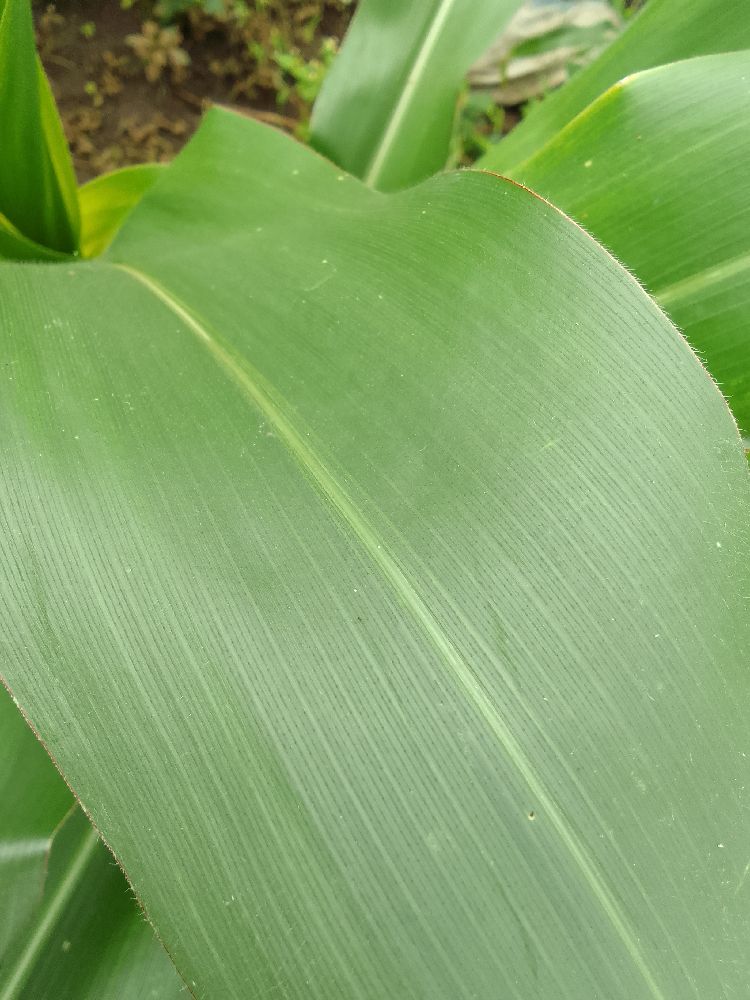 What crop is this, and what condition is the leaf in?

maize, healthy
